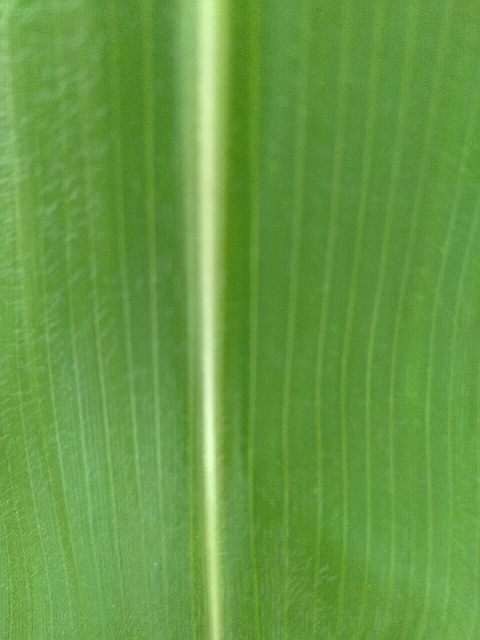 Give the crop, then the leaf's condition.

maize, healthy
